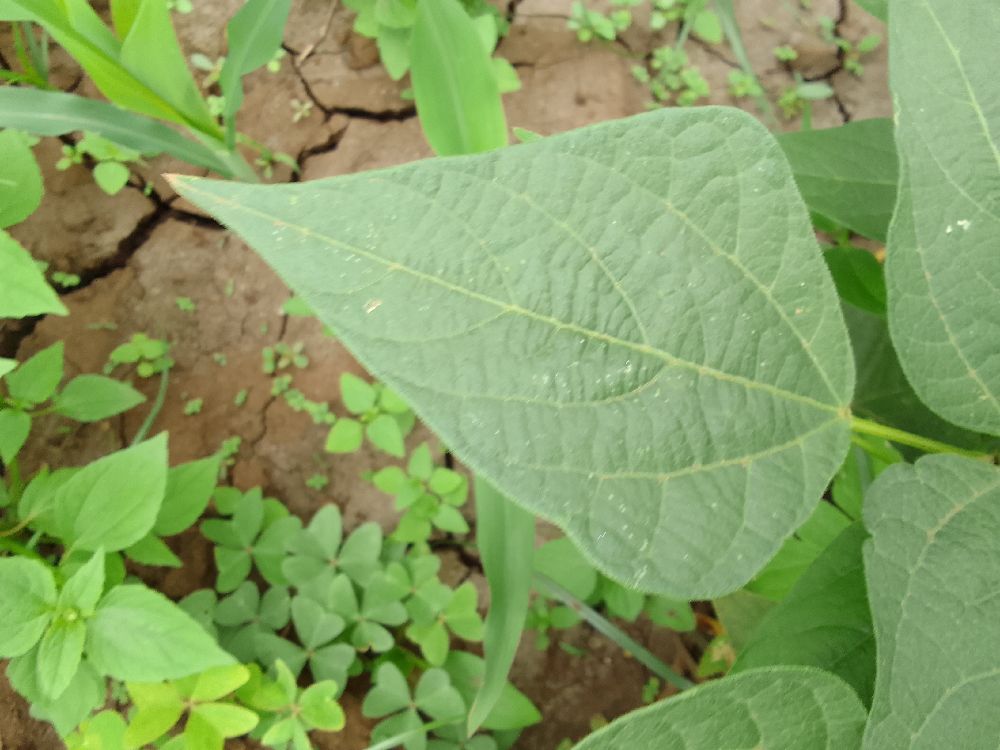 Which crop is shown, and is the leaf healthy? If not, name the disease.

common bean, healthy
